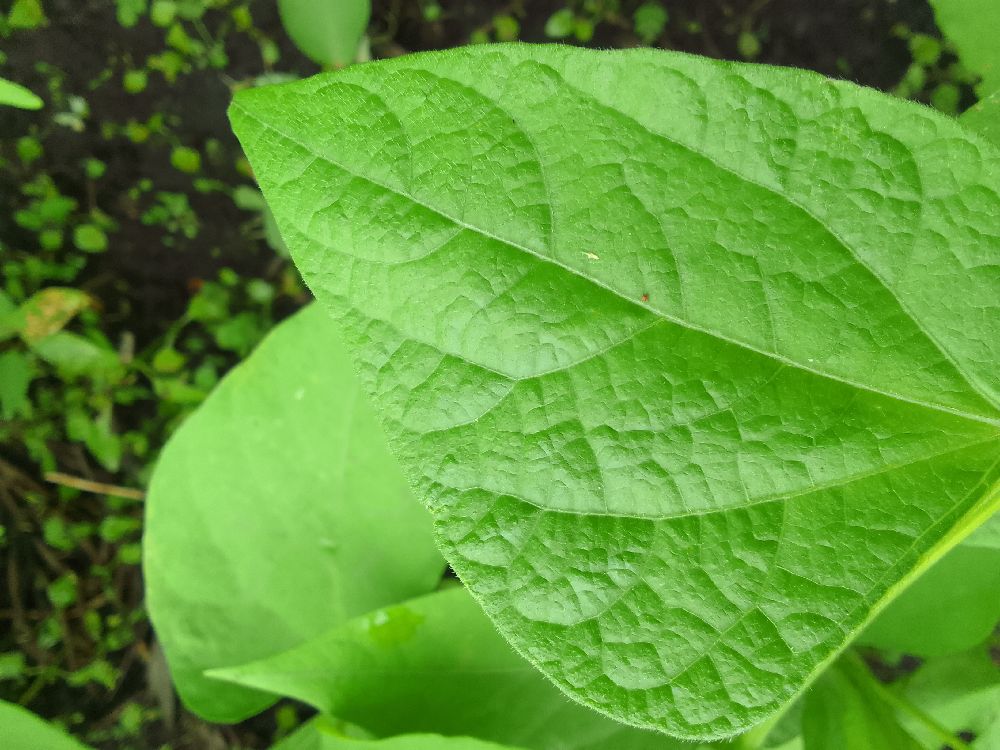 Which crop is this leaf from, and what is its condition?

common bean, healthy
